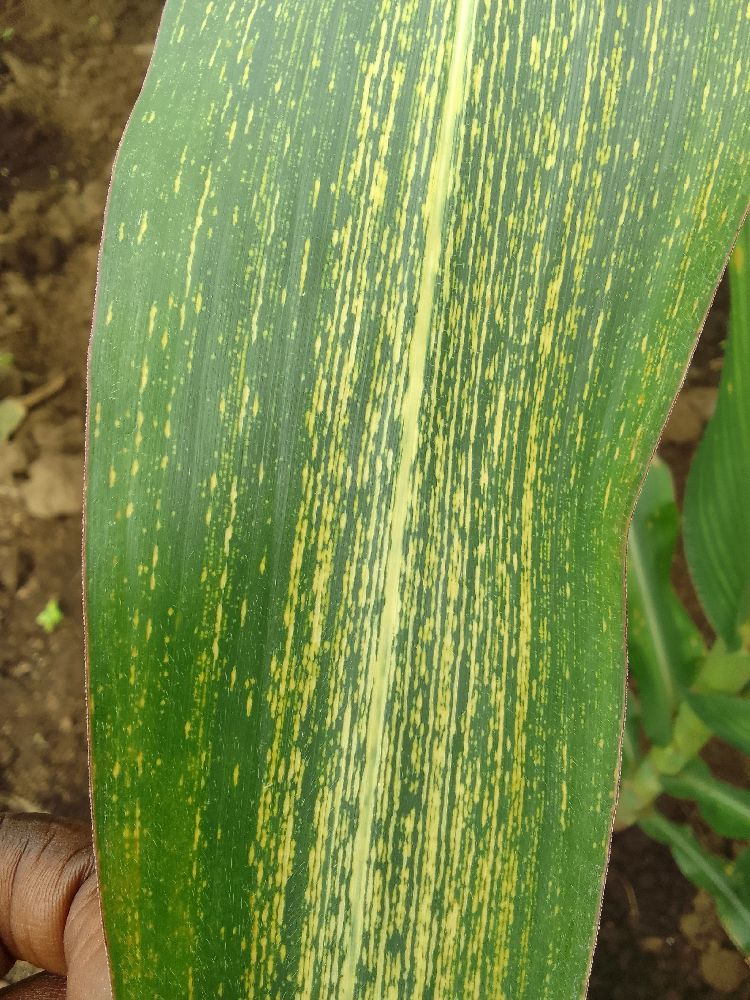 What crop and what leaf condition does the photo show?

maize, maize streak virus
